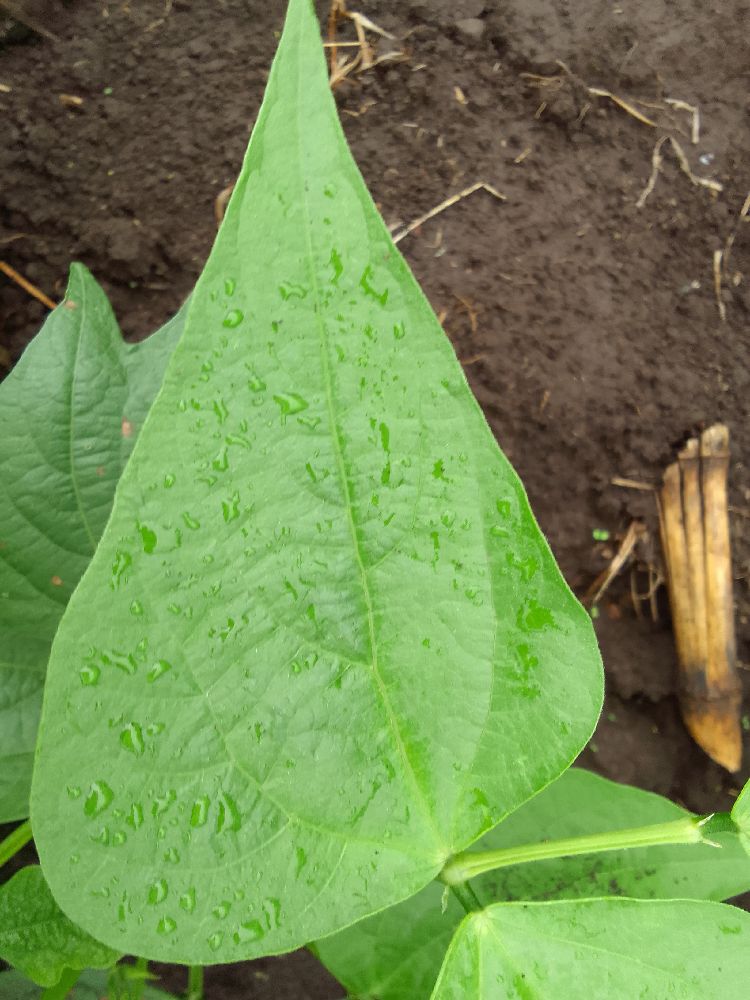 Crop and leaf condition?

common bean, healthy
